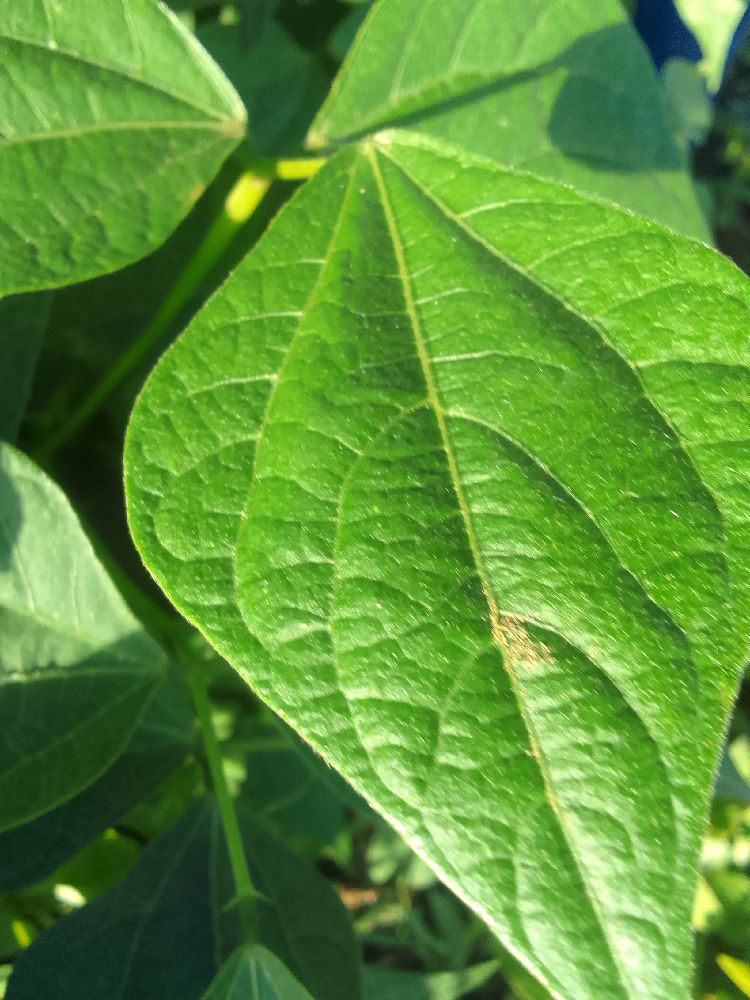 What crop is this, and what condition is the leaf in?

common bean, healthy
